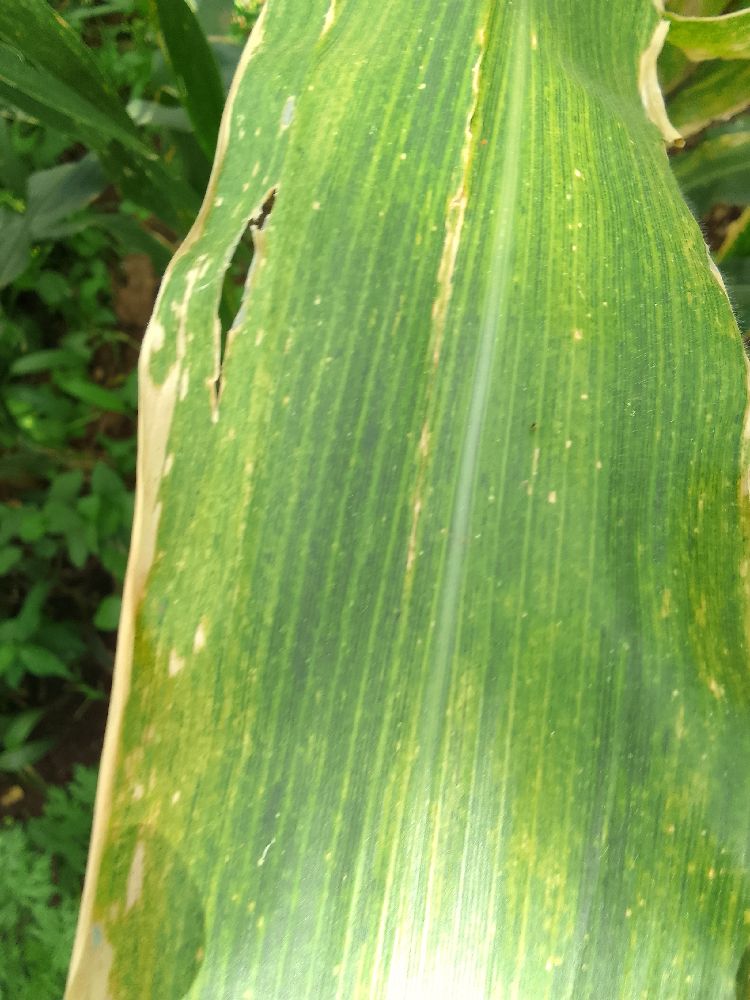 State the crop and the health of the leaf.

maize, maize lethal necrosis
